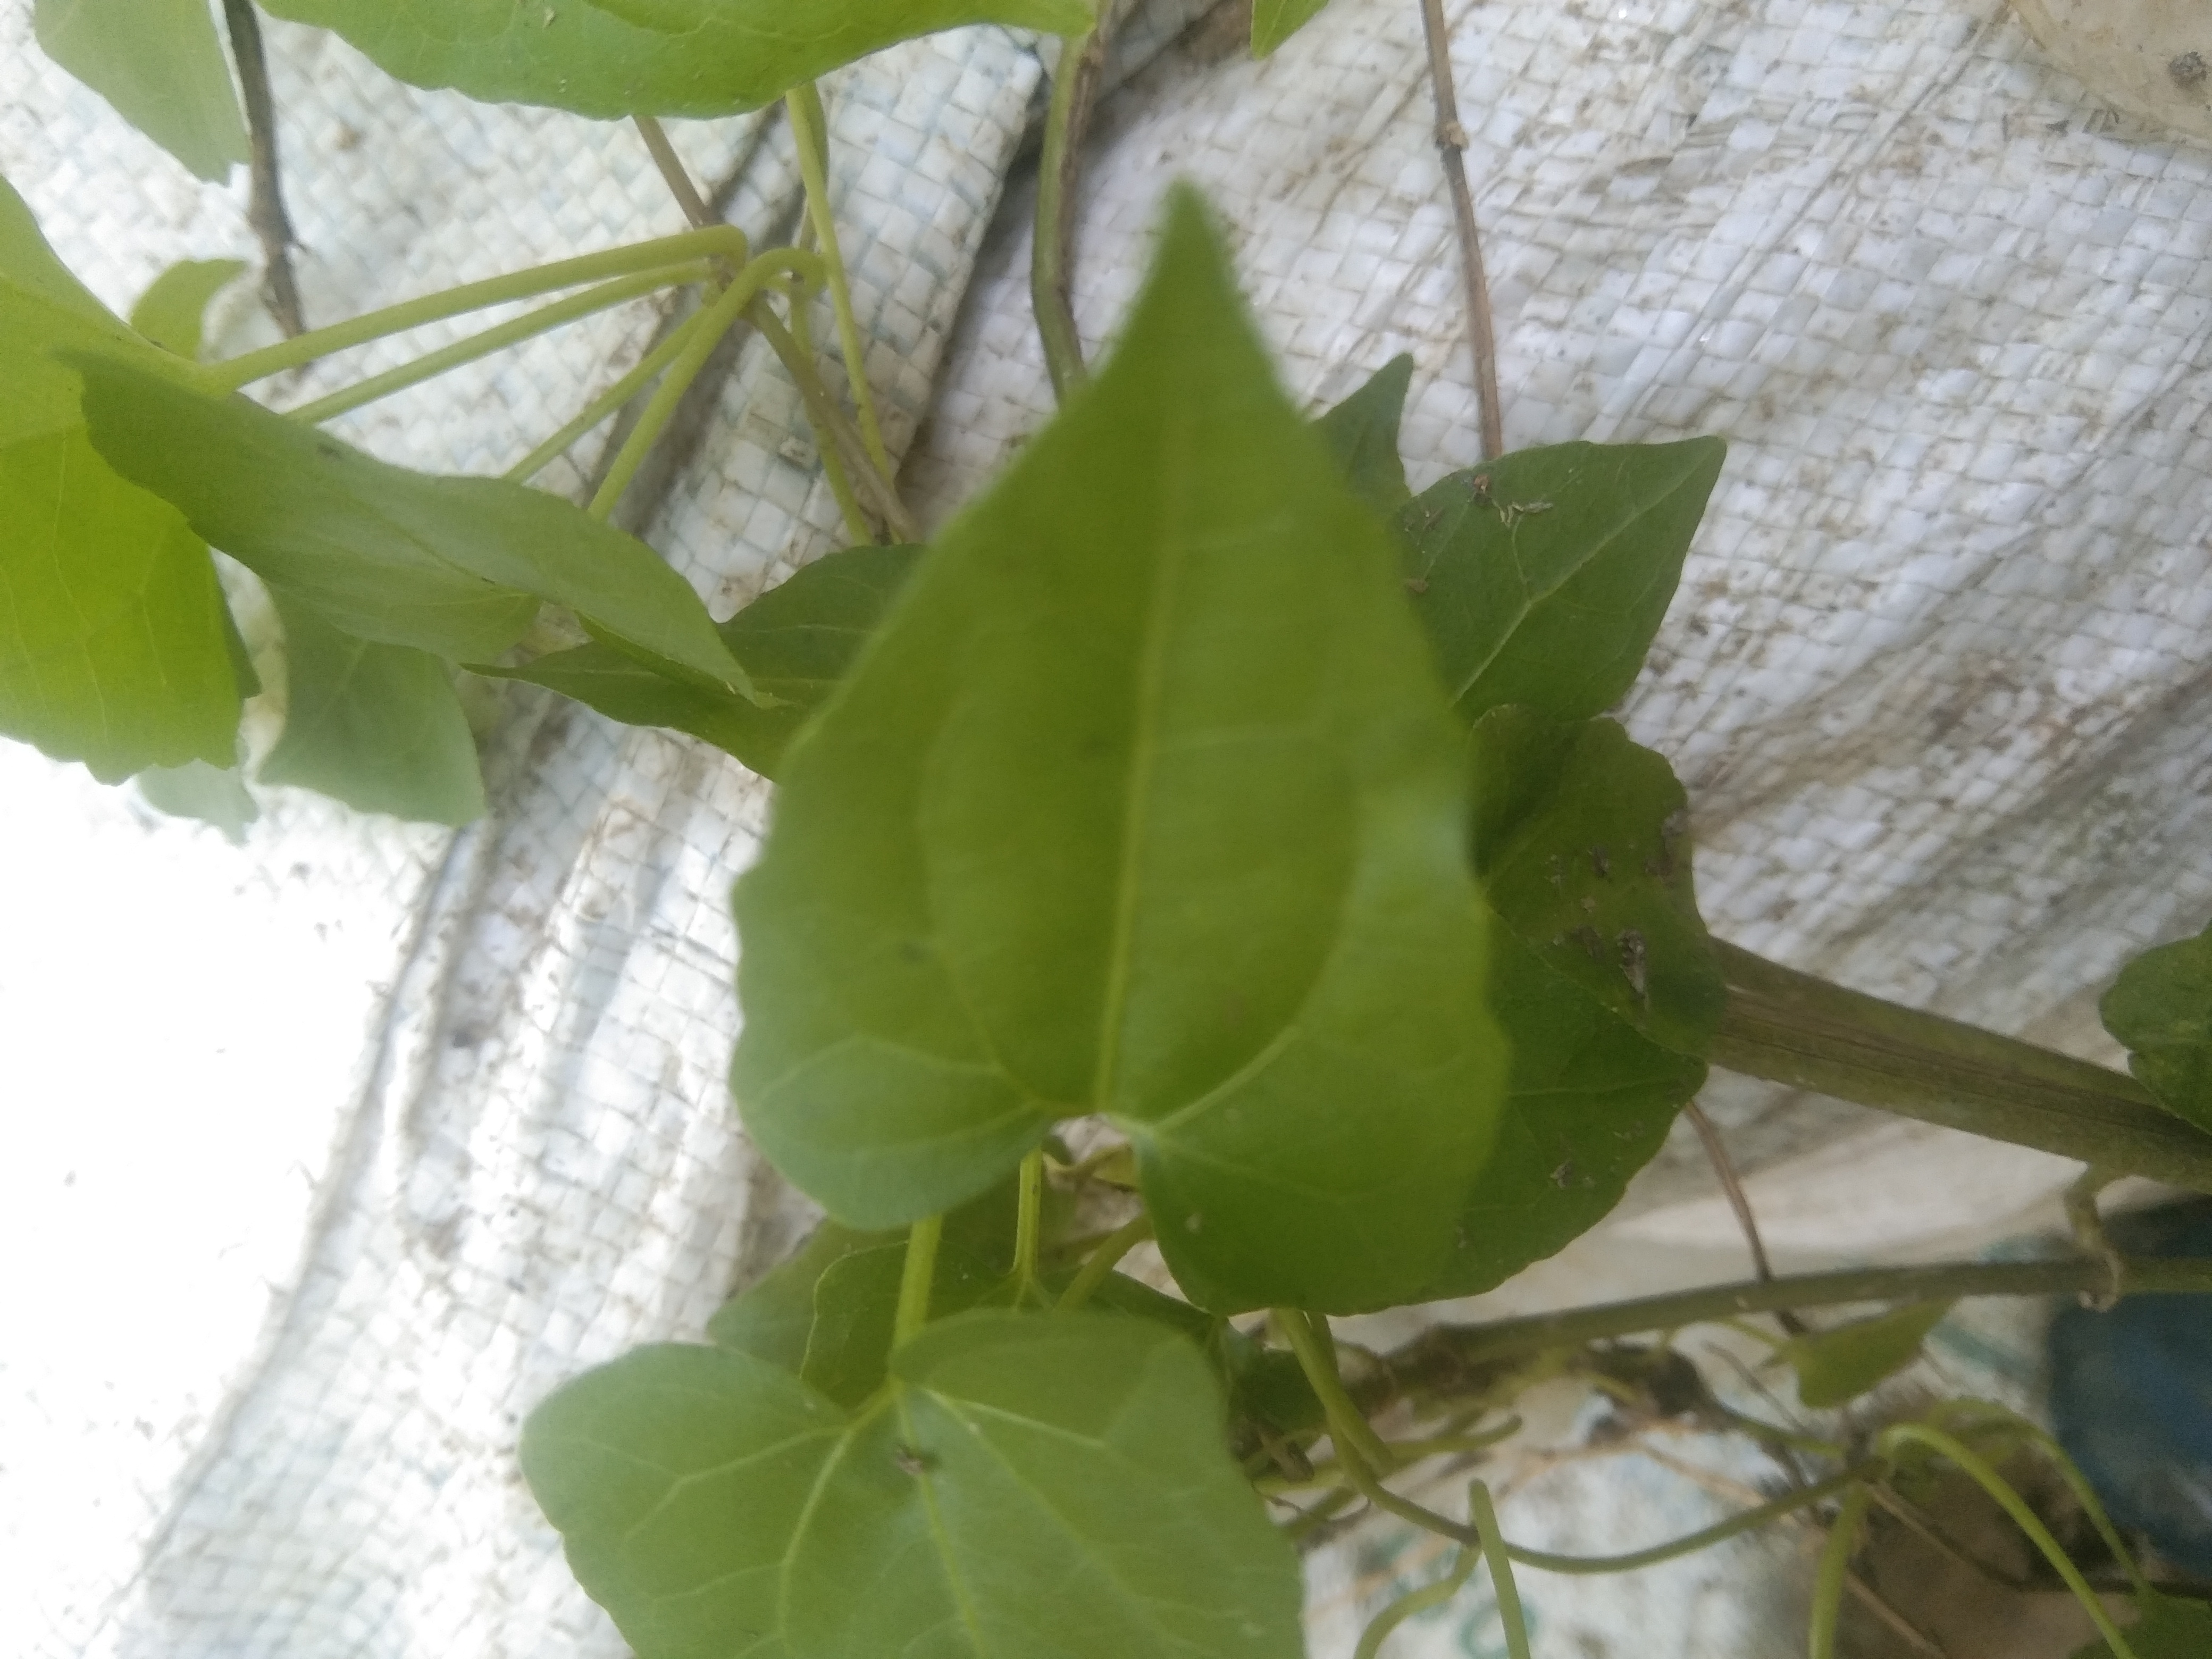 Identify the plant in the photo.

bitter vine
